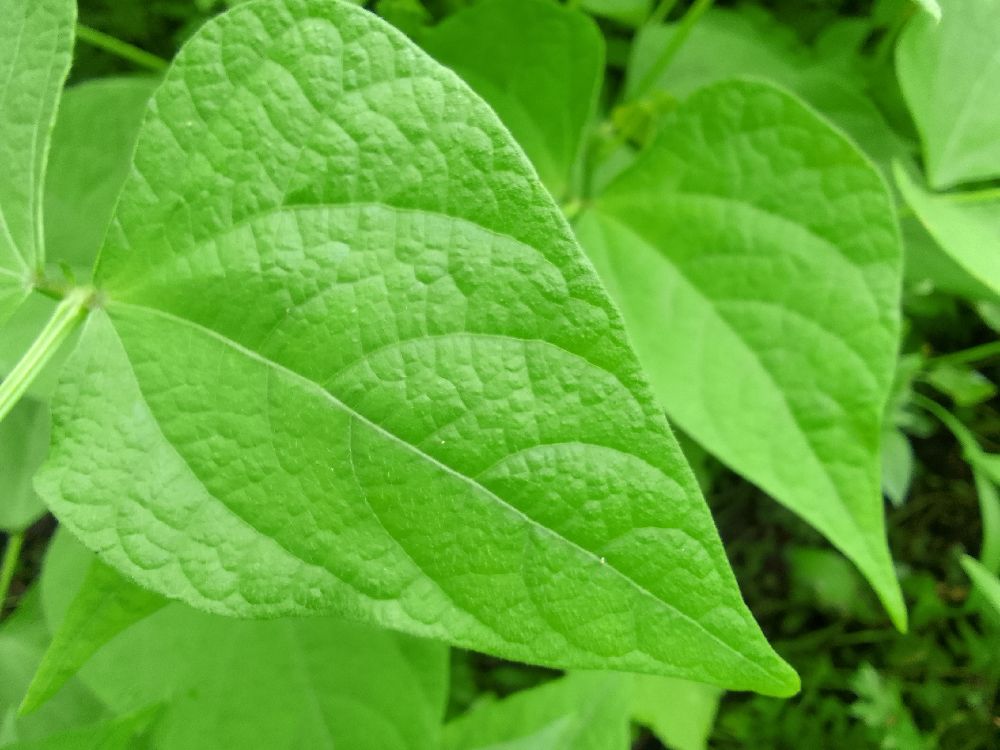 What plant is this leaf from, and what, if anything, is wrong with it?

common bean, healthy
